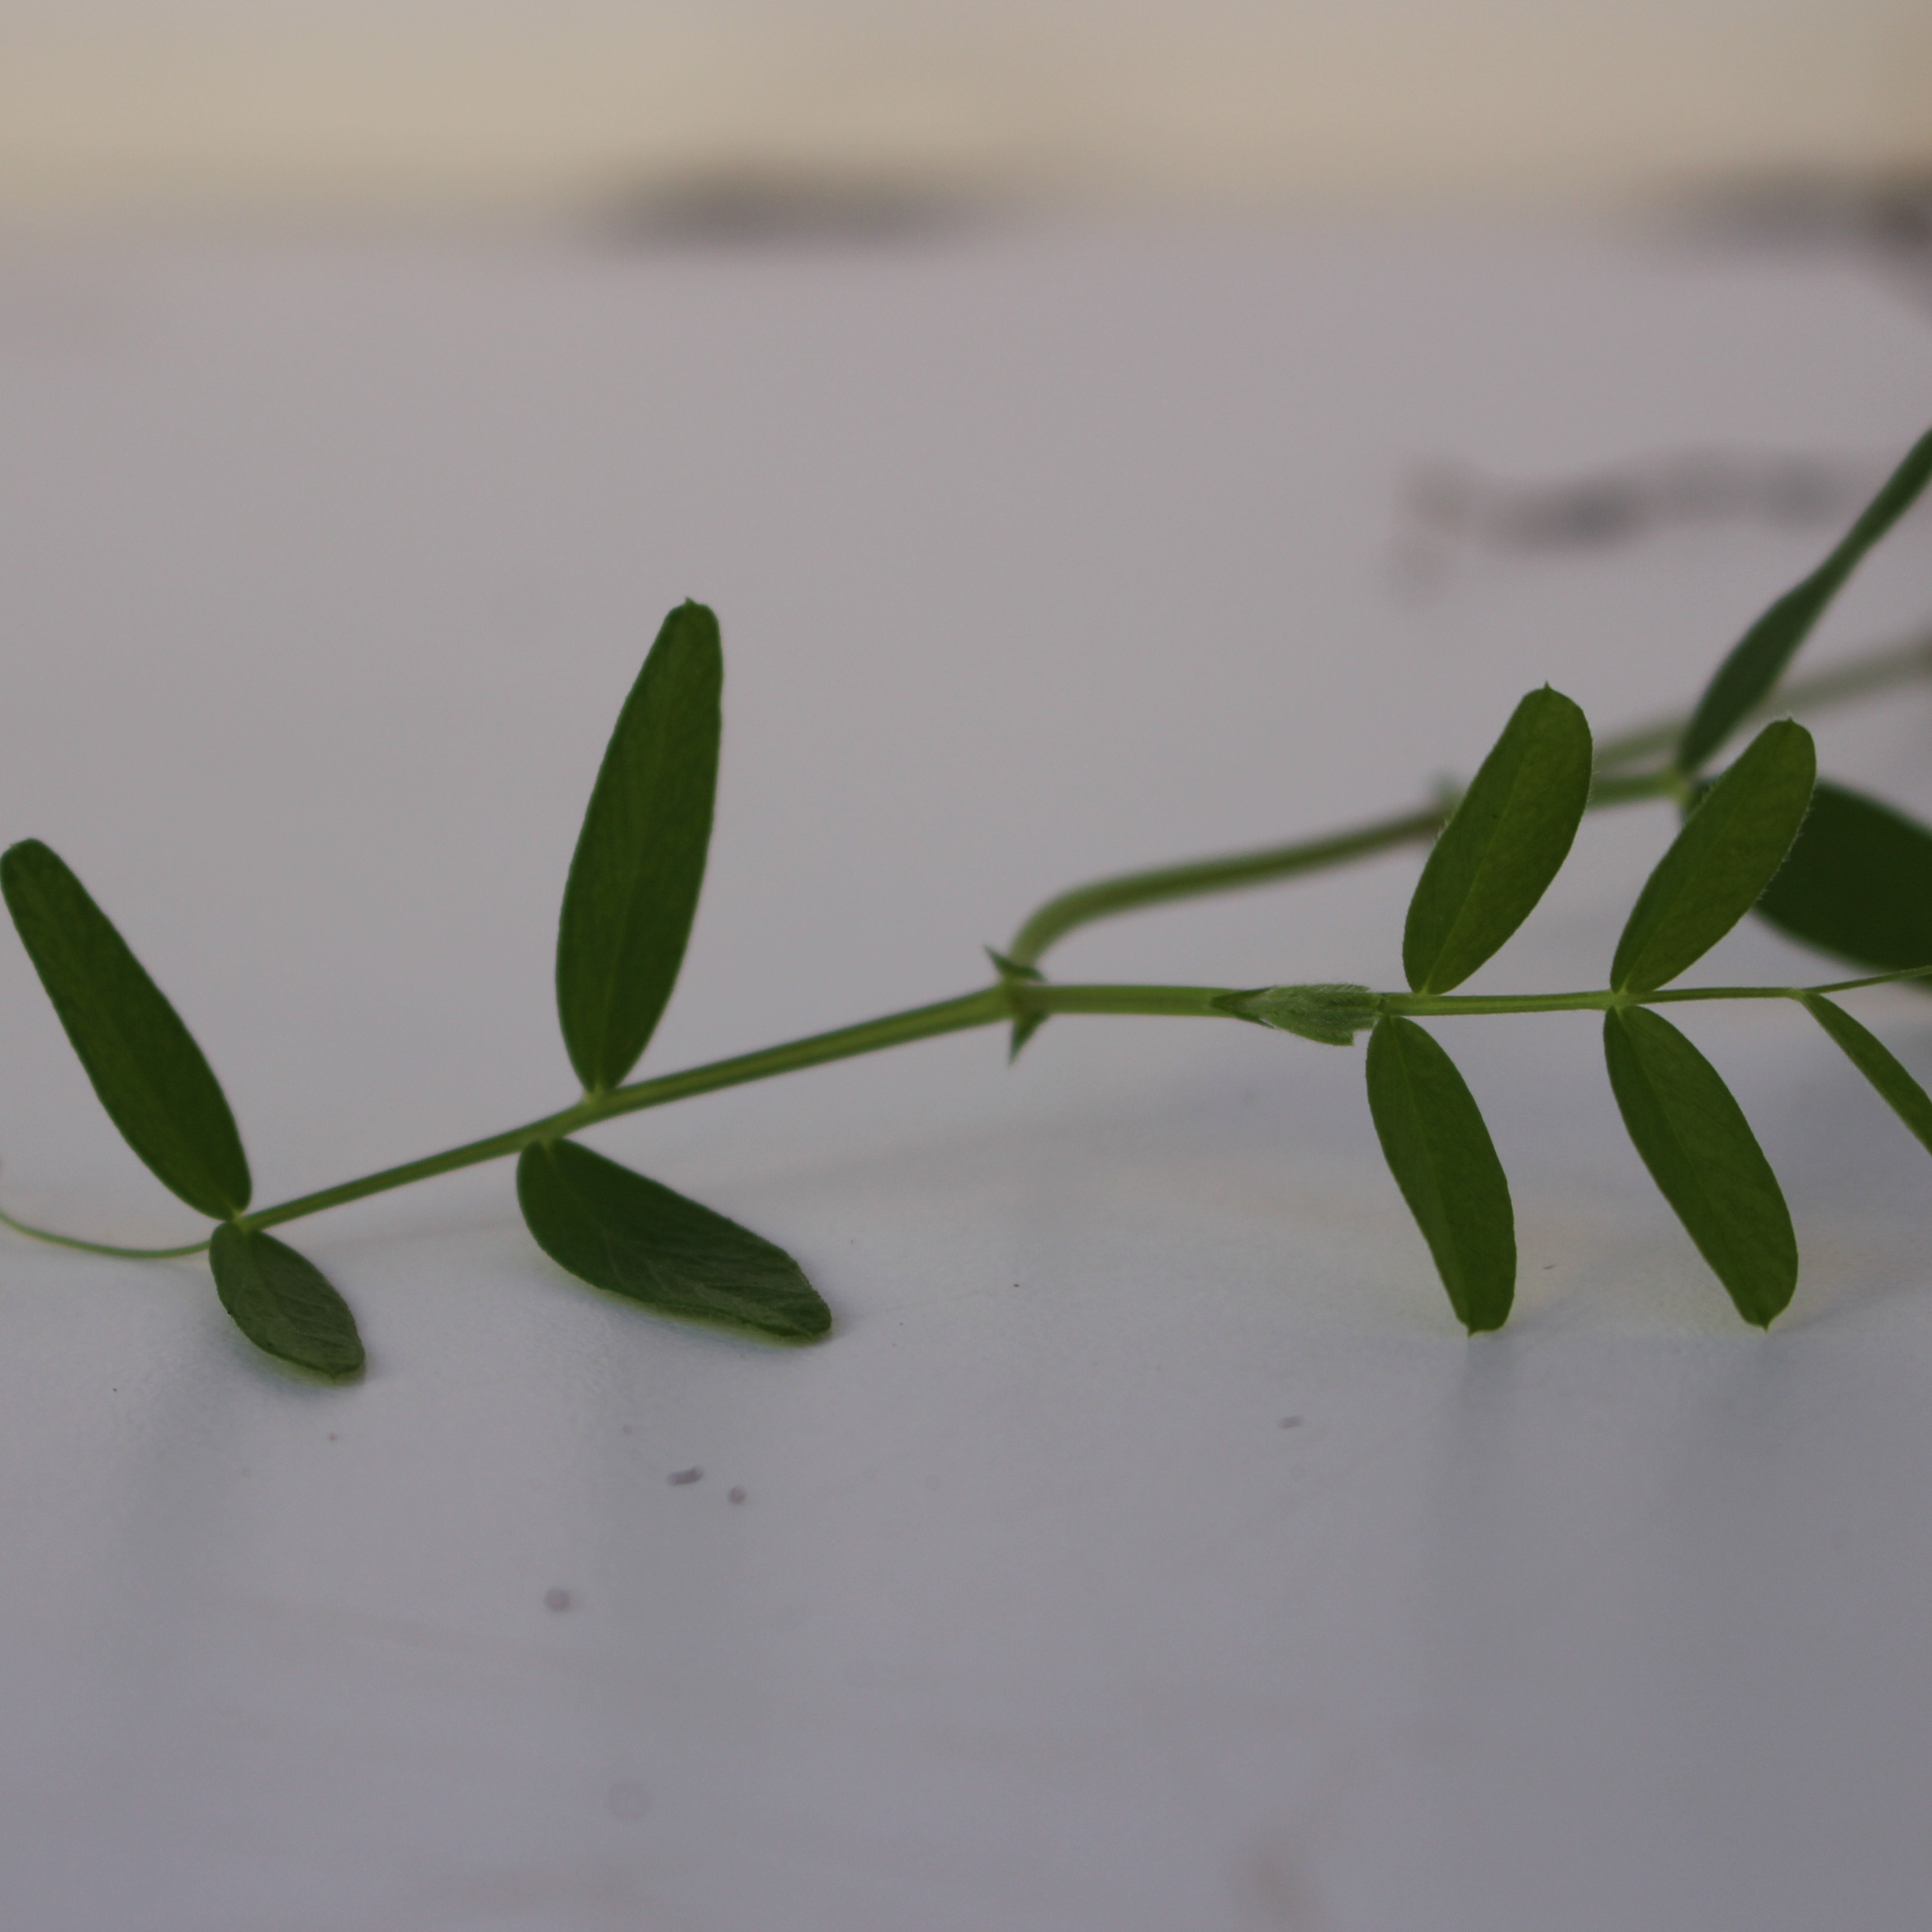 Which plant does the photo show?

Vicia sativa
